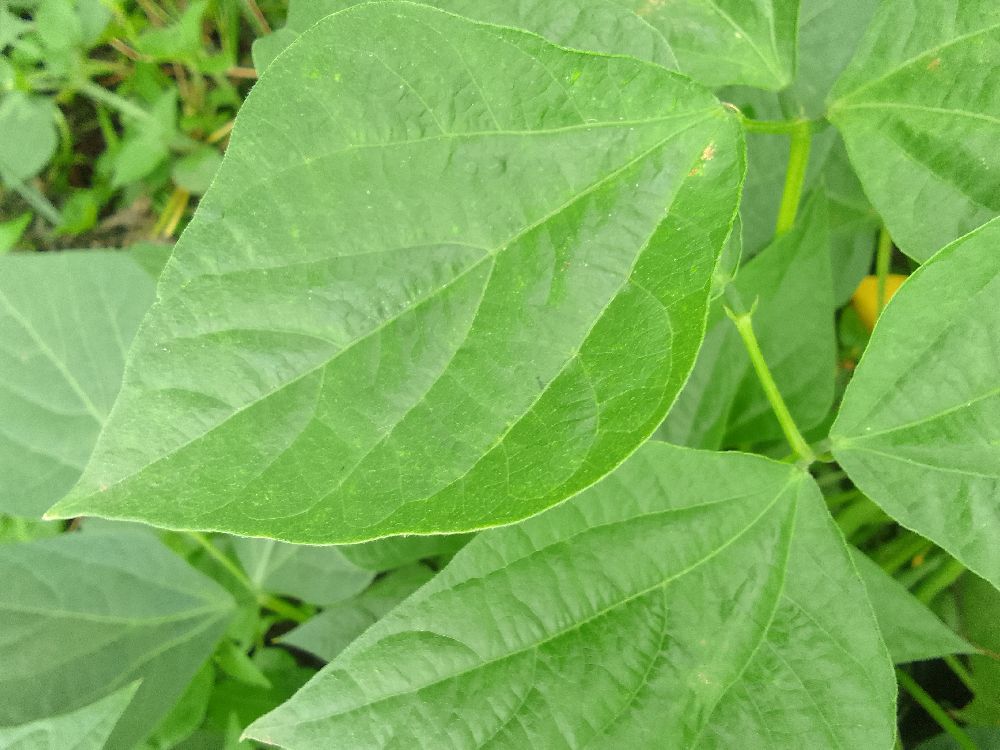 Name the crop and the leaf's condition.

common bean, healthy
